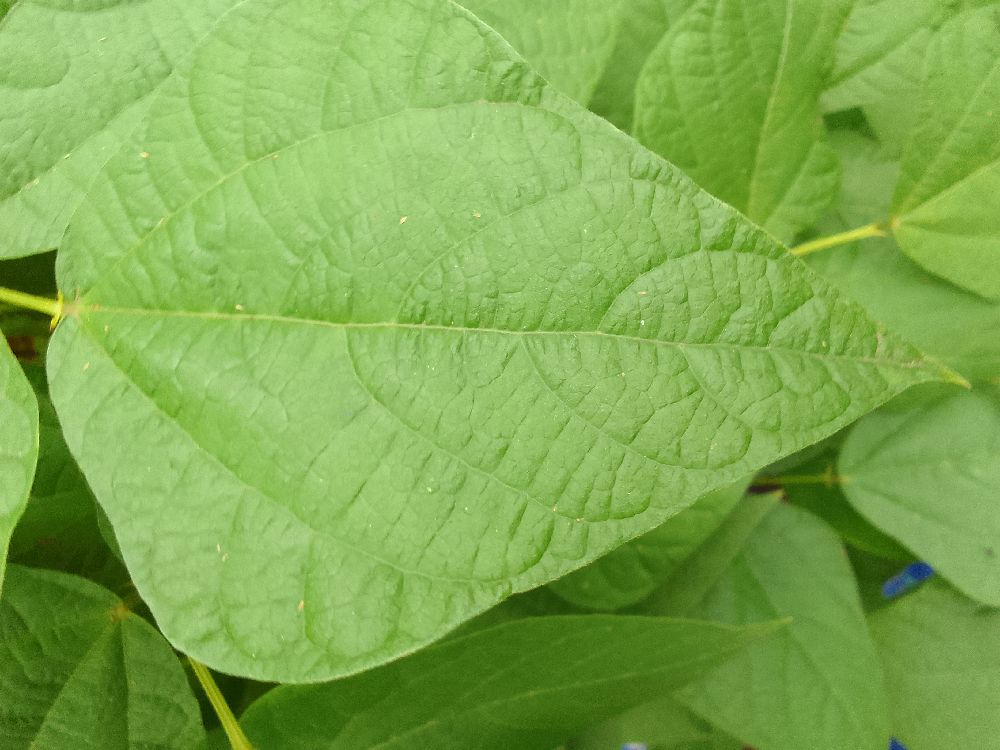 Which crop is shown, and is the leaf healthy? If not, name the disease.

common bean, healthy
